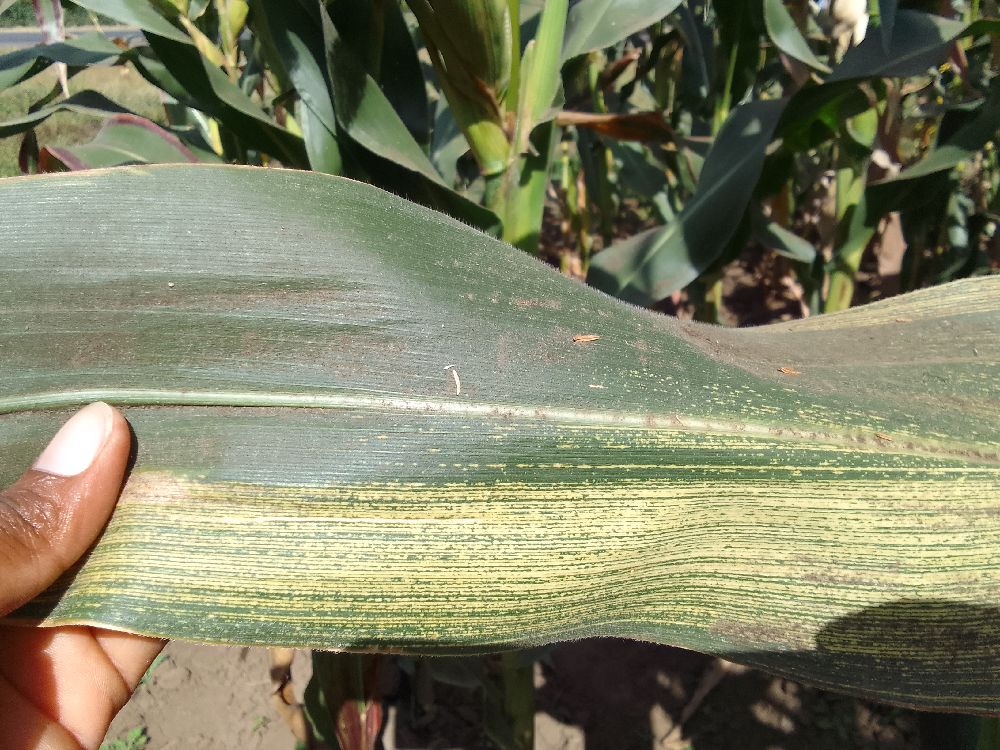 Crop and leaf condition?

maize, maize streak virus
